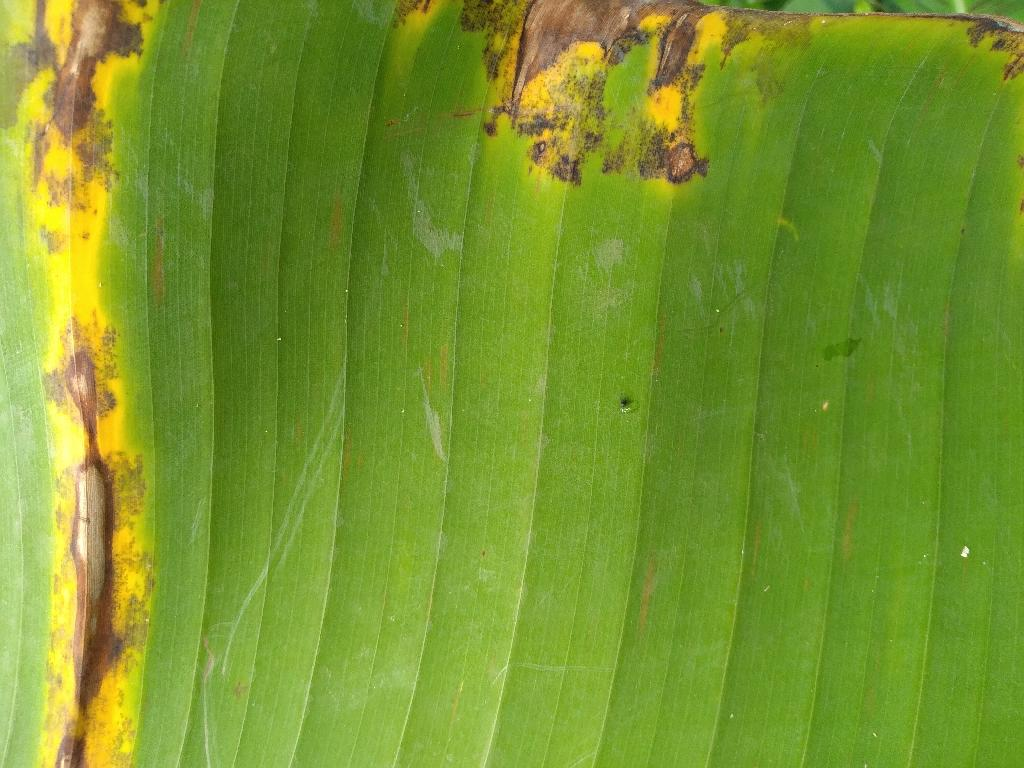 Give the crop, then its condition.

banana, black sigatoka
